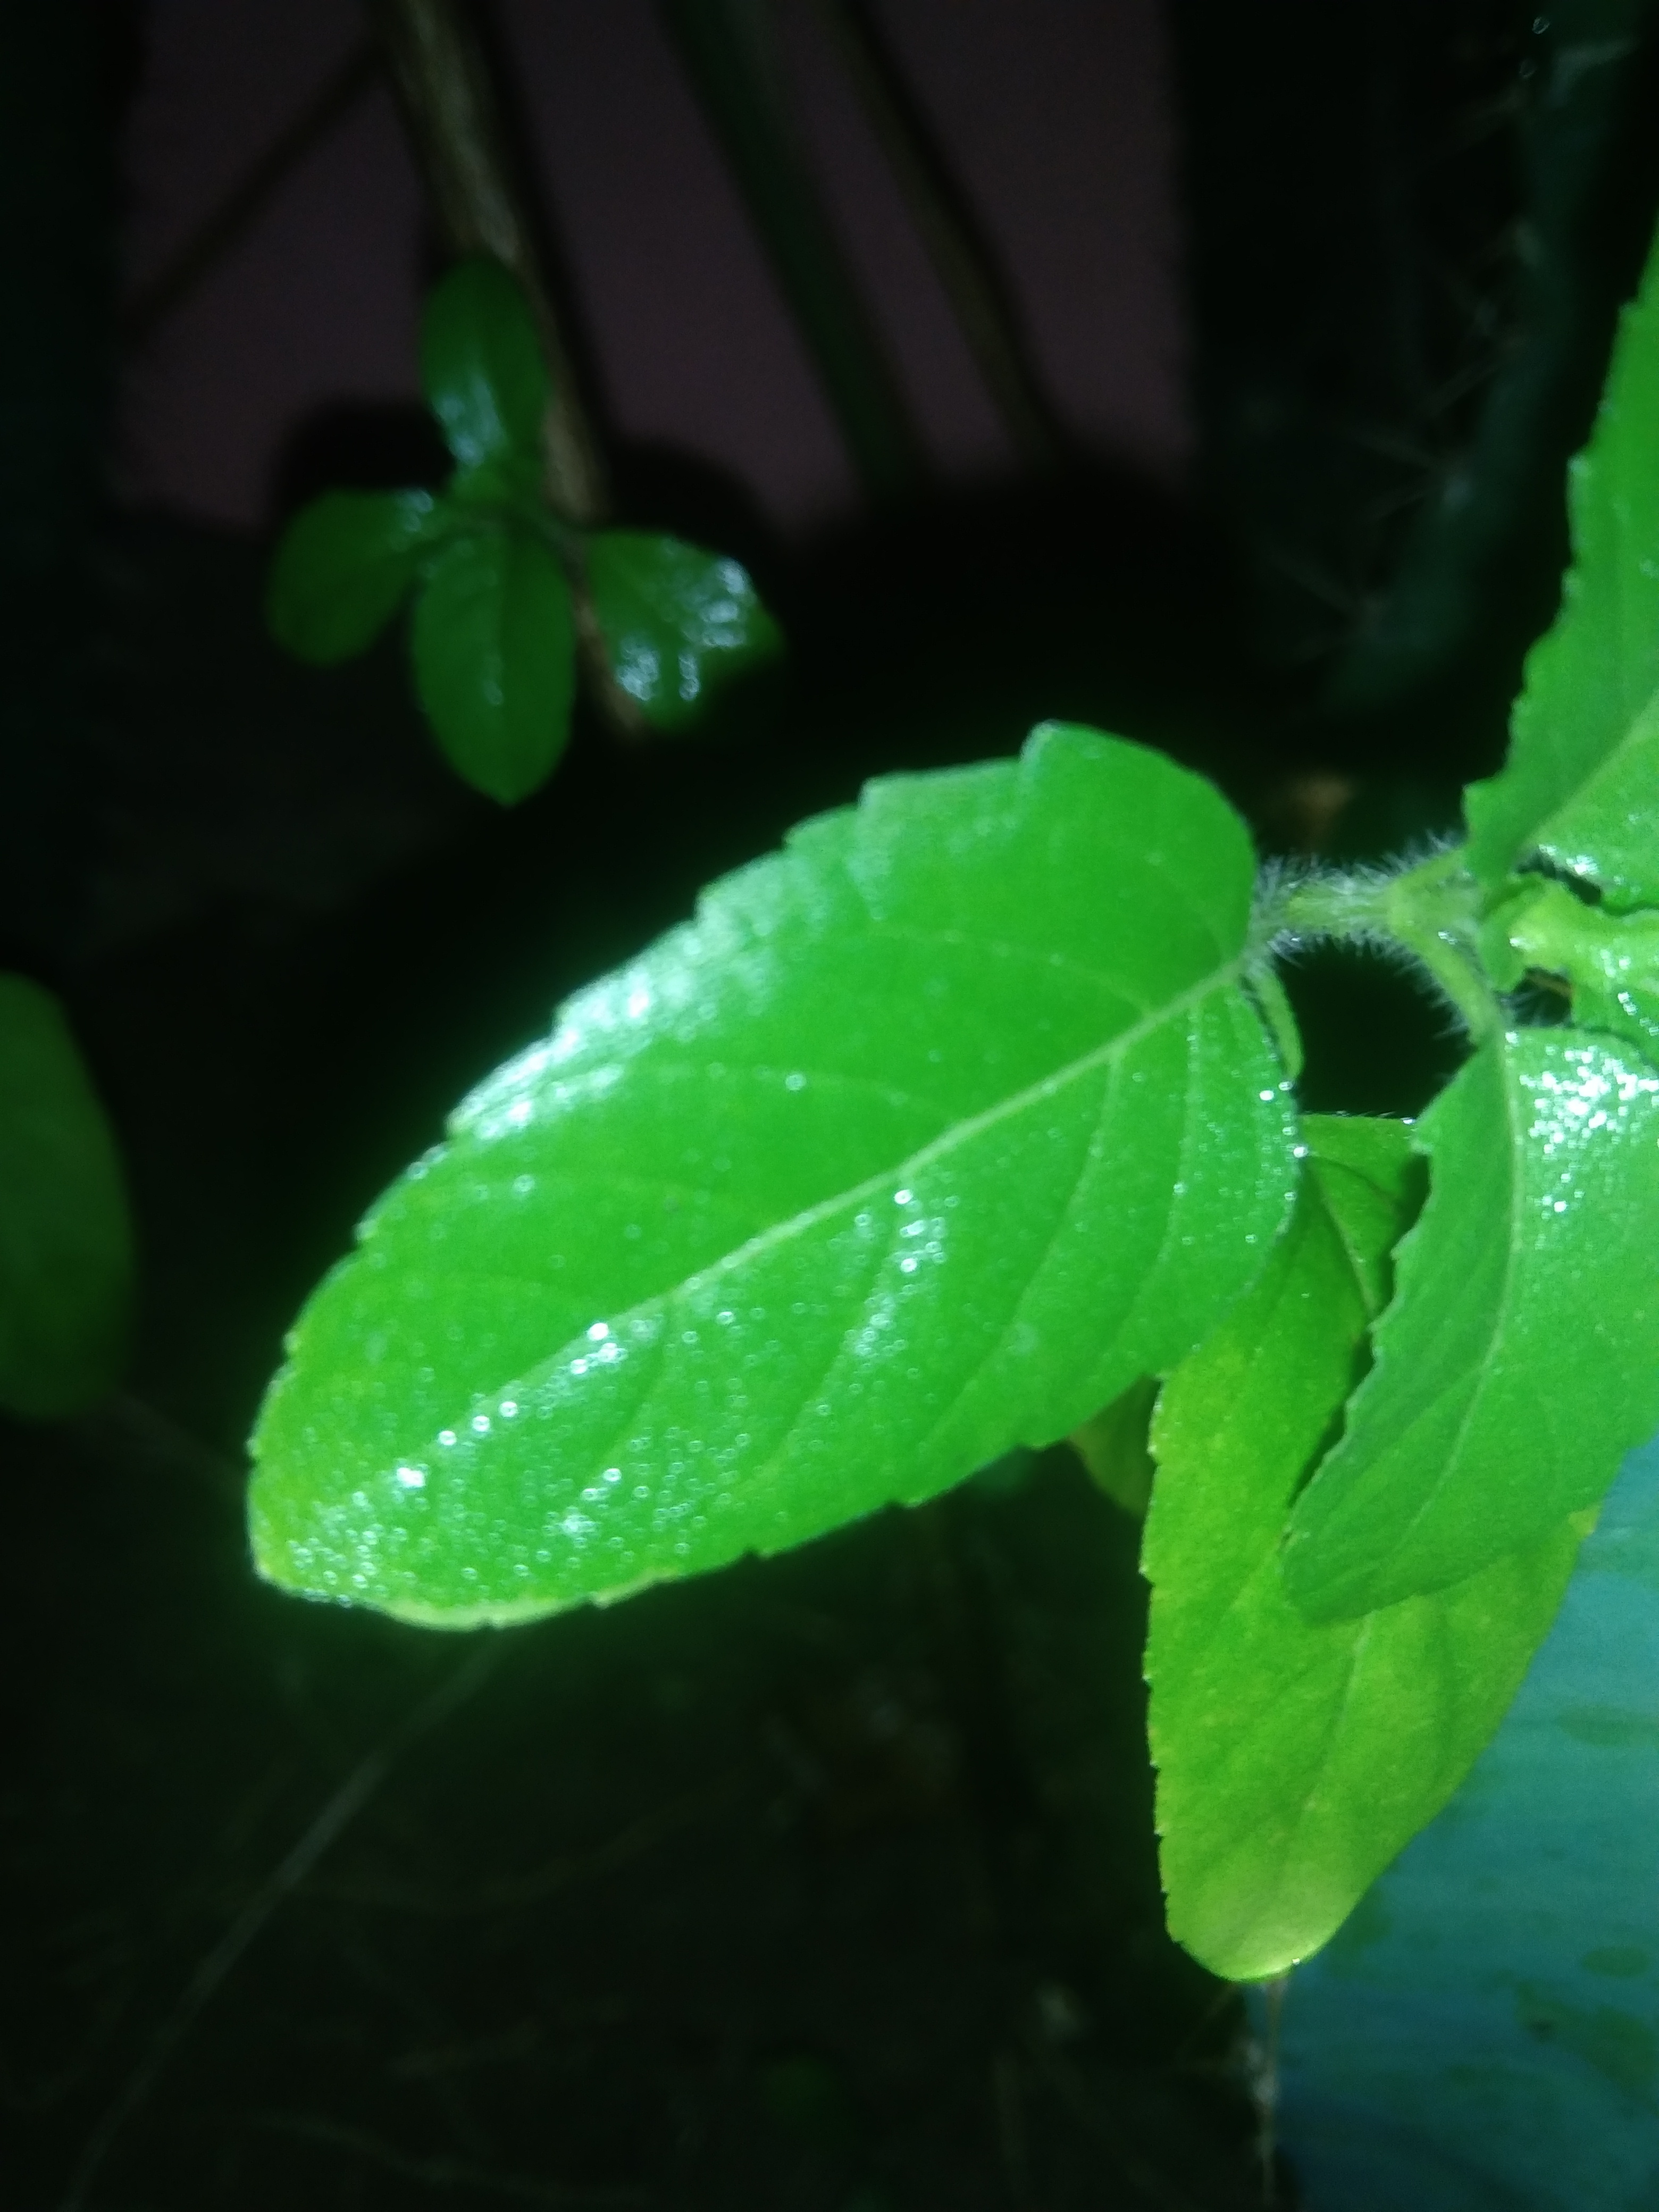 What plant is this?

tulshi
